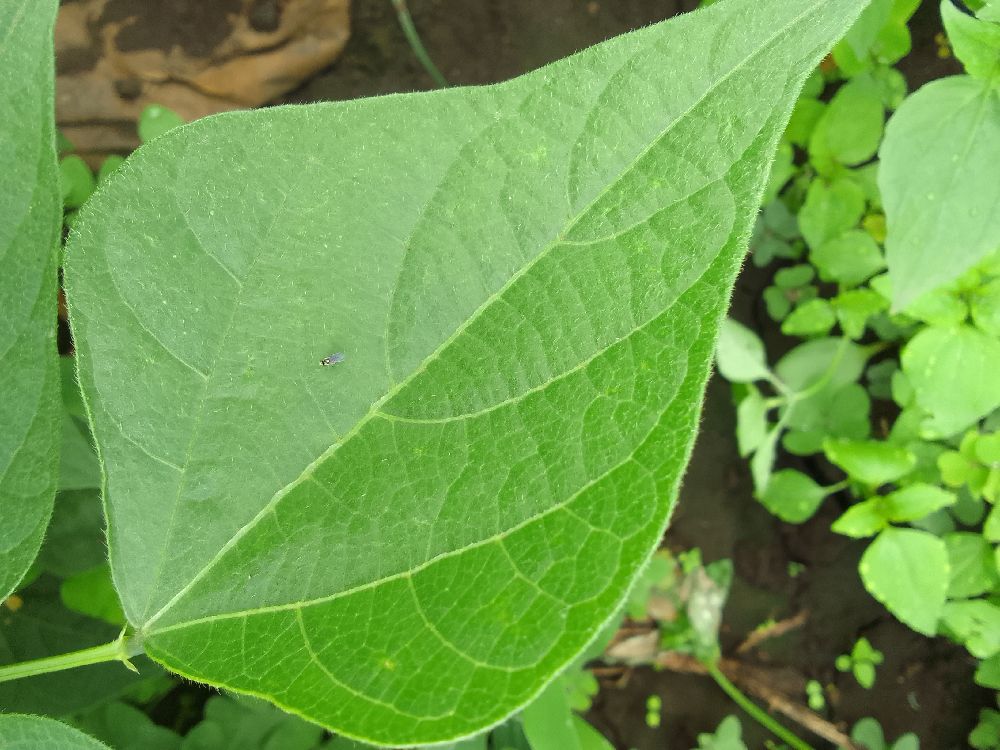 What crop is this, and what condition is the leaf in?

common bean, healthy
